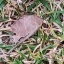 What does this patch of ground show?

grass
